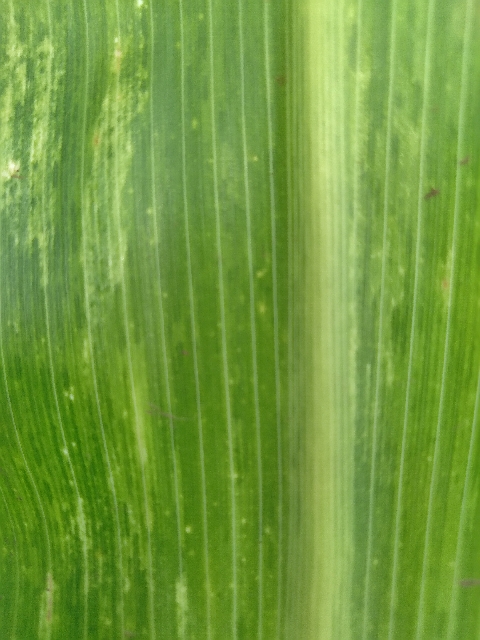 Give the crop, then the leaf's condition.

maize, maize lethal necrosis
